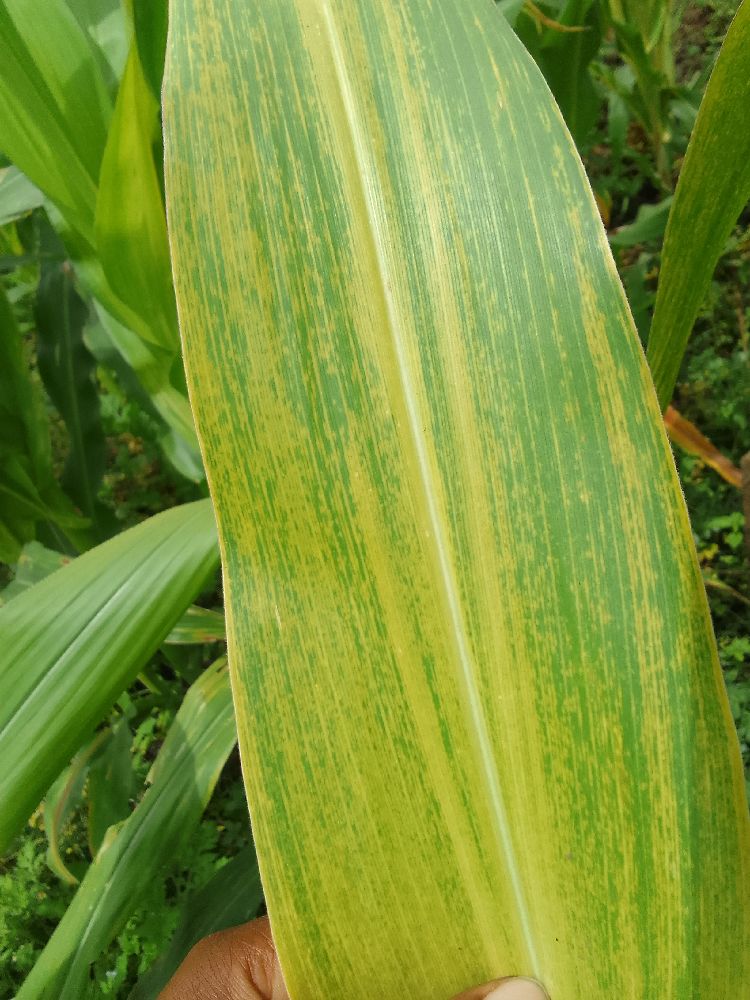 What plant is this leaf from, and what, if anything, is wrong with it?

maize, maize lethal necrosis
